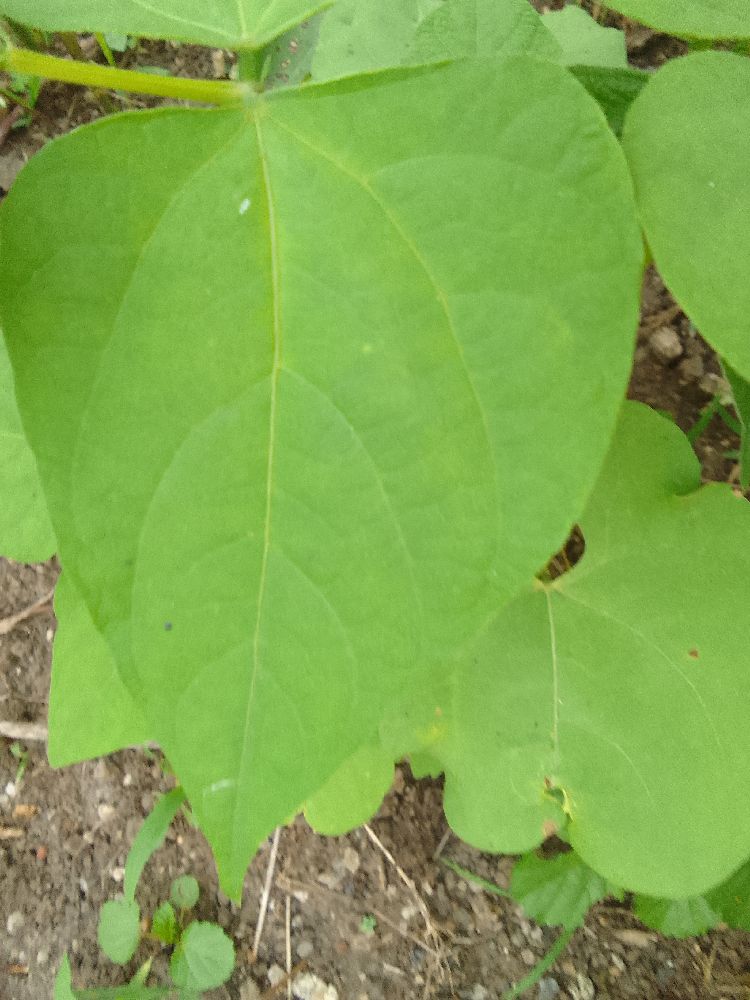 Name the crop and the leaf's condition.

common bean, healthy
